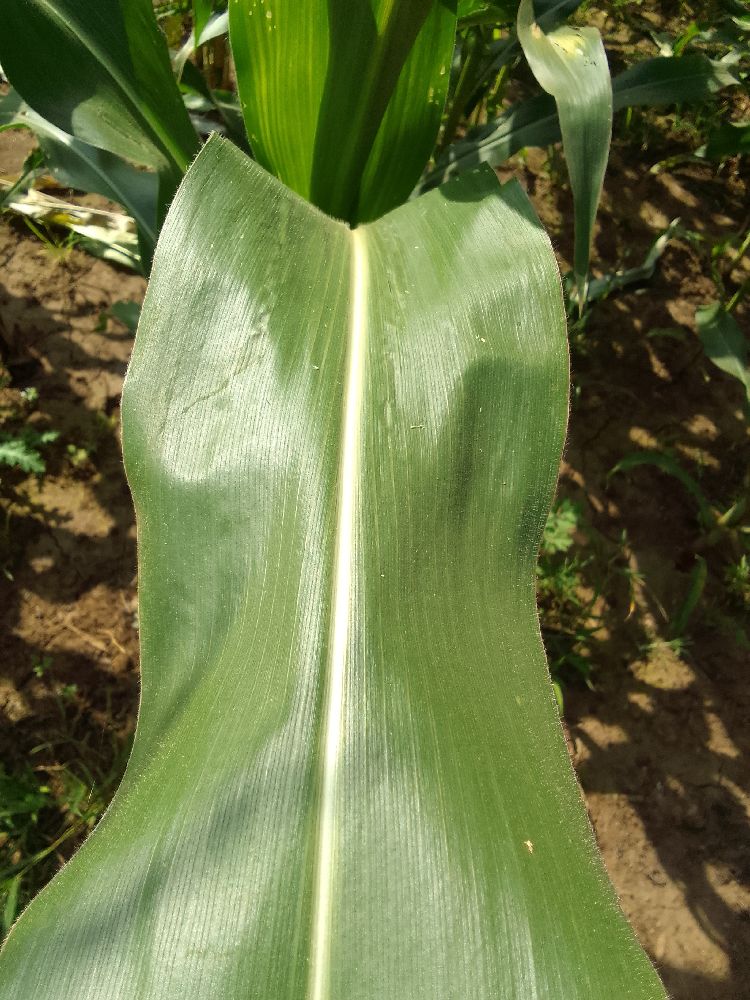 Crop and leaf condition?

maize, healthy
